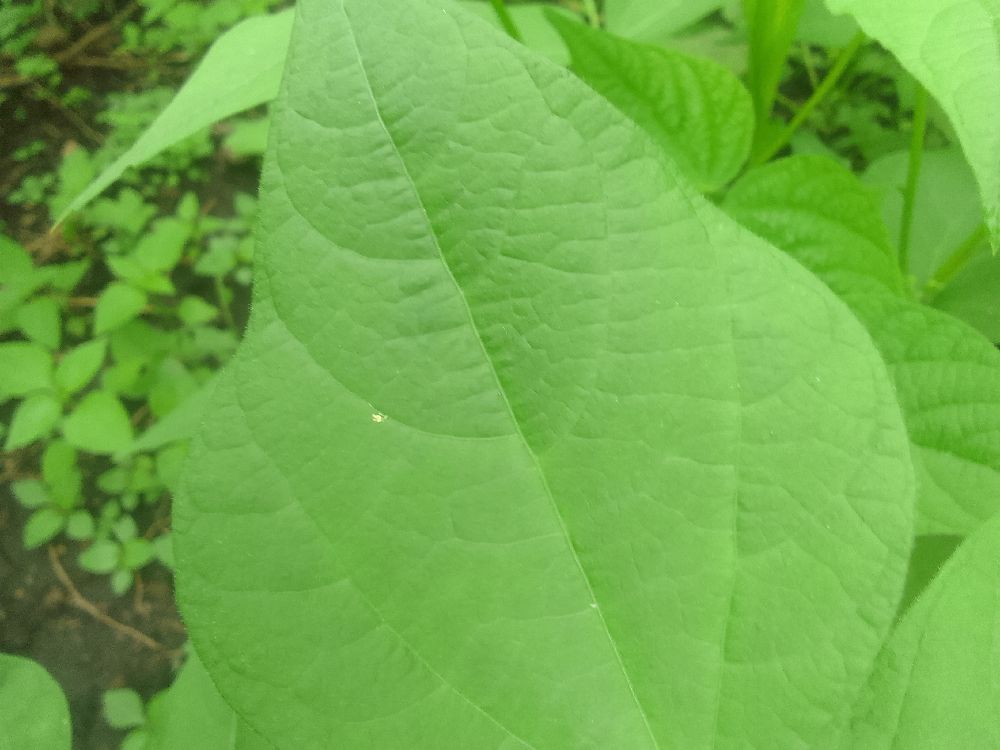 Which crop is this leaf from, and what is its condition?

common bean, healthy
